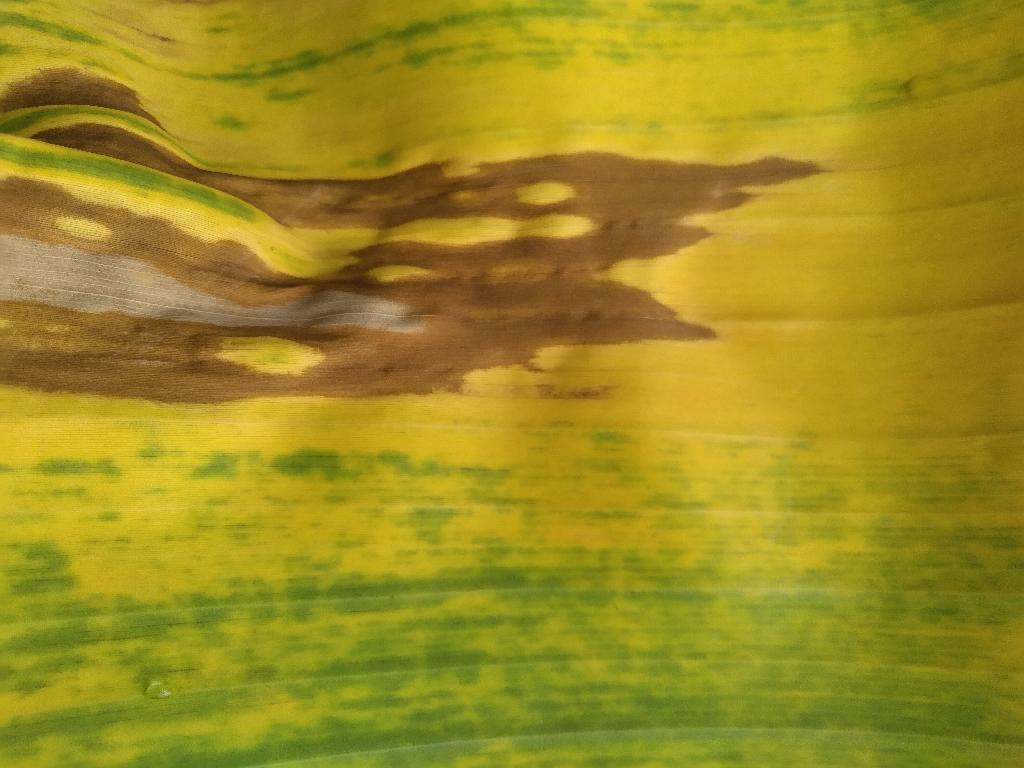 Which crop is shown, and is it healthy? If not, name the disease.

banana, fusarium wilt race 1
